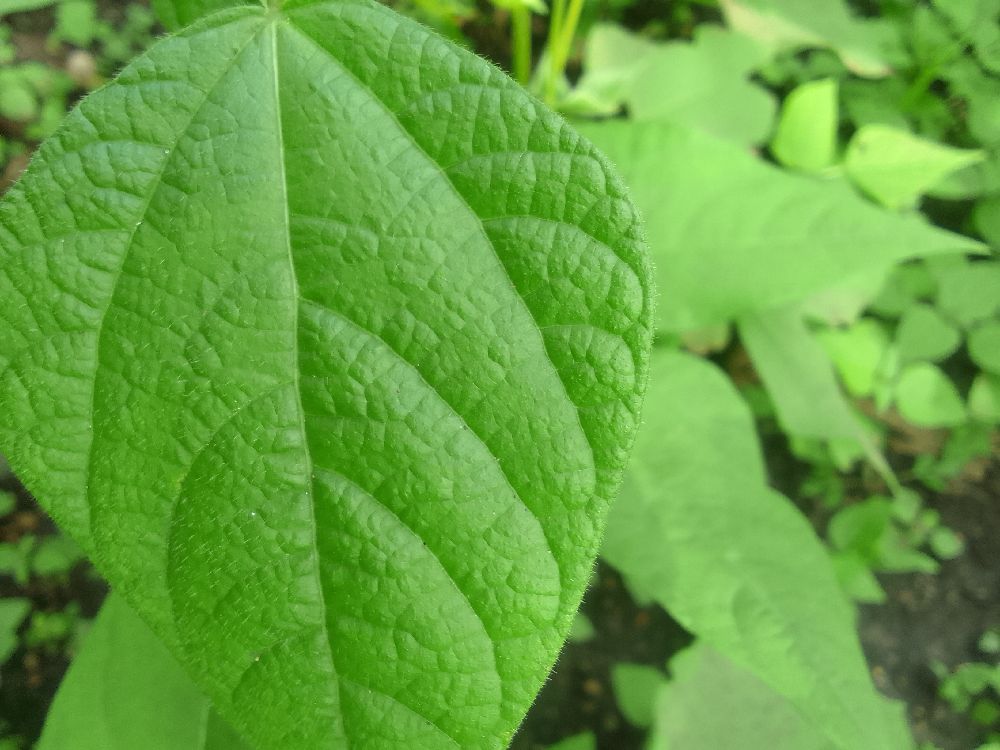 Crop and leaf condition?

common bean, healthy
